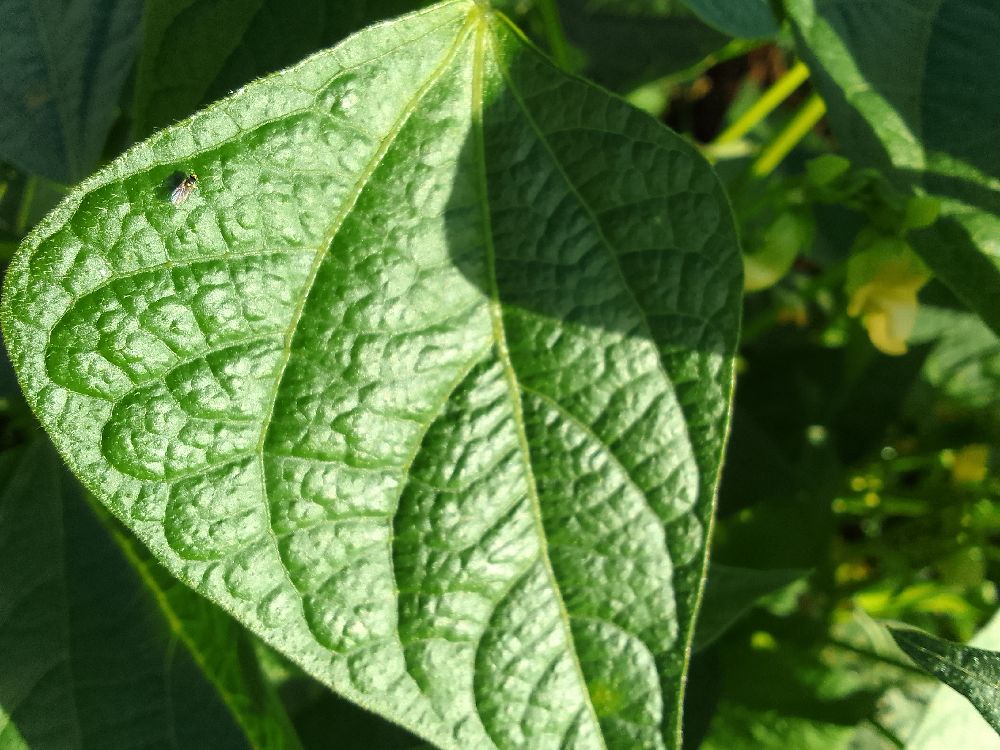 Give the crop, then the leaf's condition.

common bean, healthy
